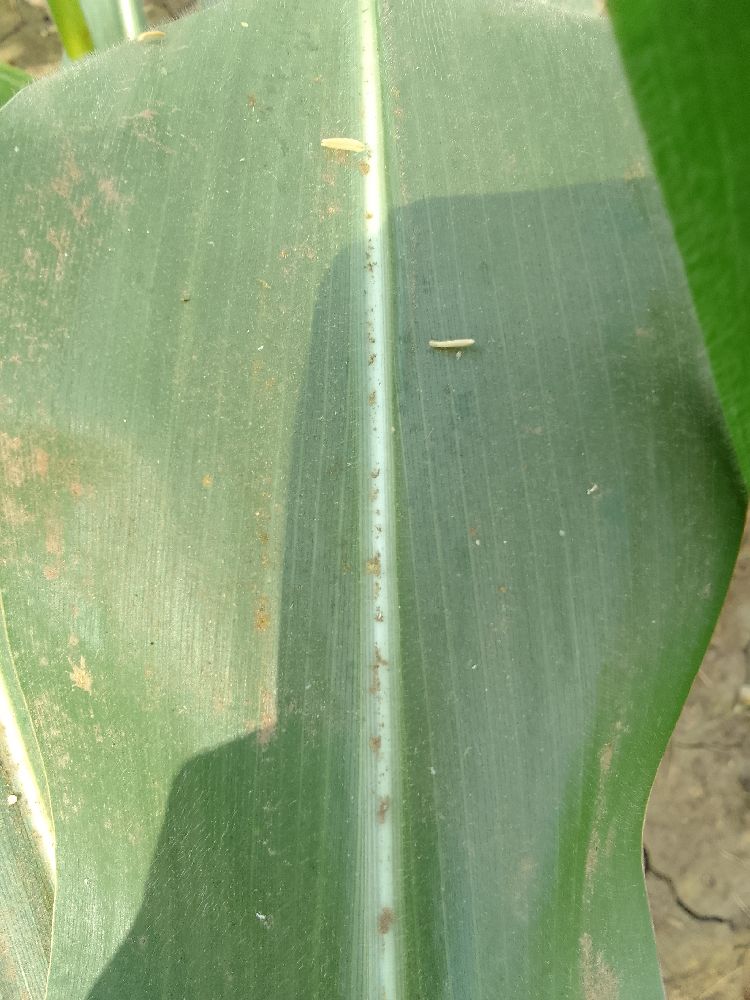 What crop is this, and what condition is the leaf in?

maize, healthy
